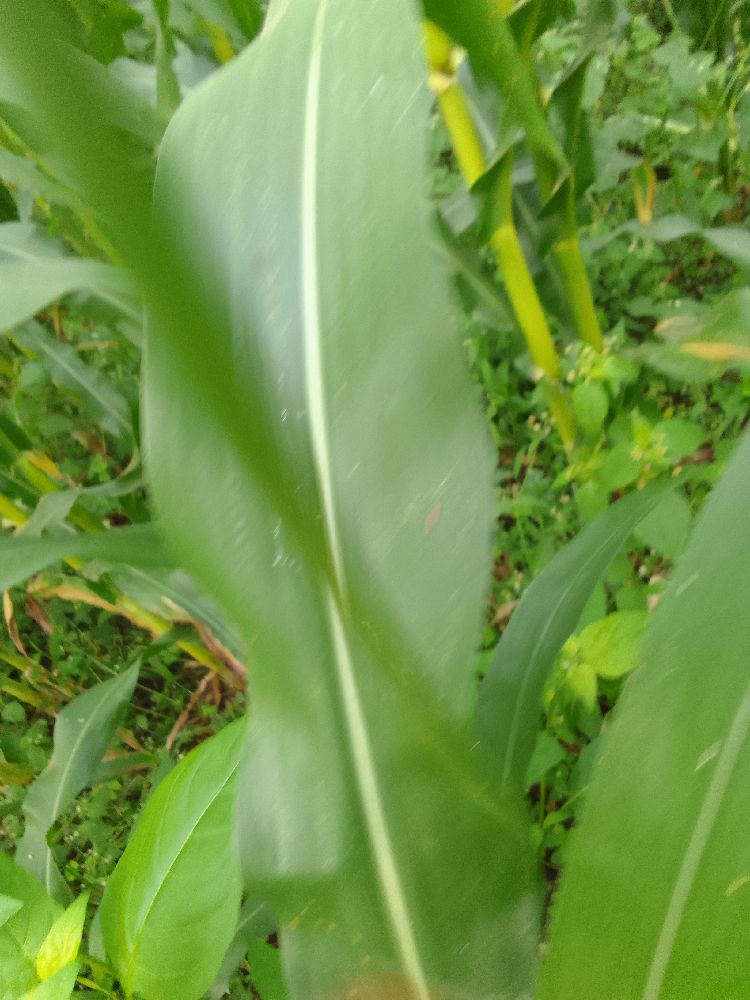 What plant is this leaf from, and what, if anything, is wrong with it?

maize, healthy
